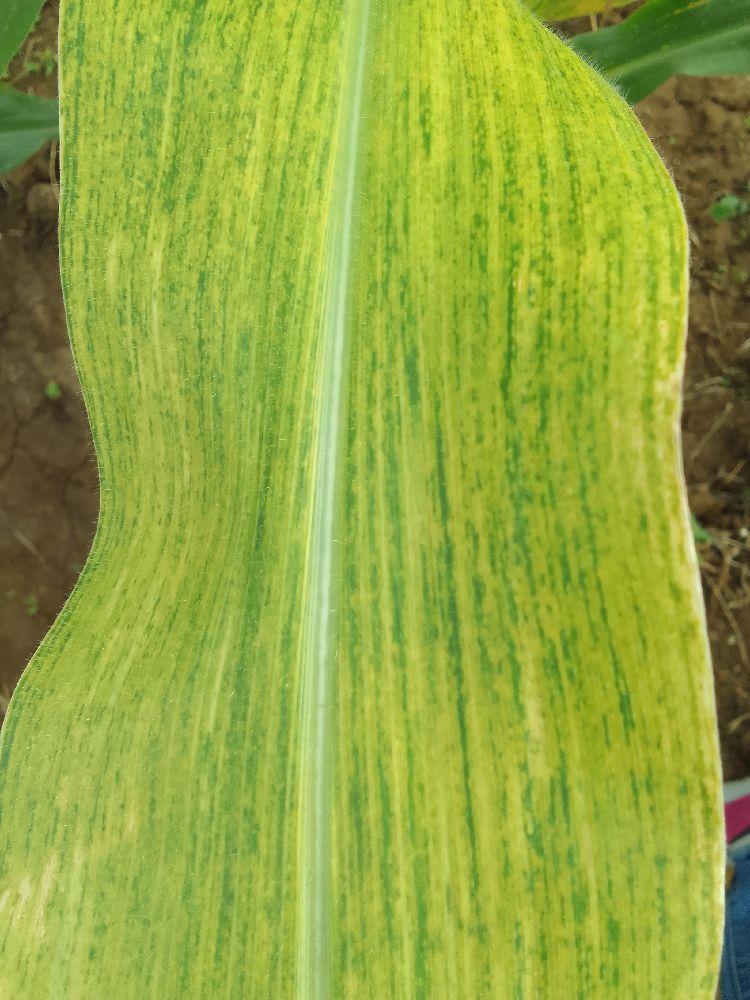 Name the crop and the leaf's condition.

maize, maize lethal necrosis
